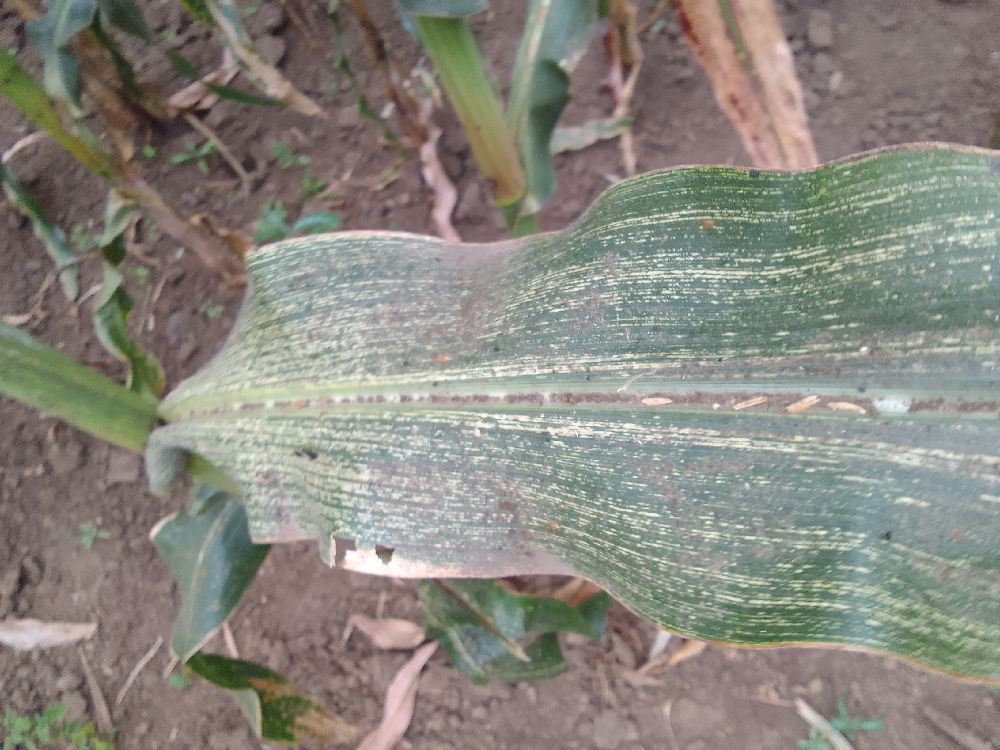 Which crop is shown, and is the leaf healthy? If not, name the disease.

maize, maize streak virus
